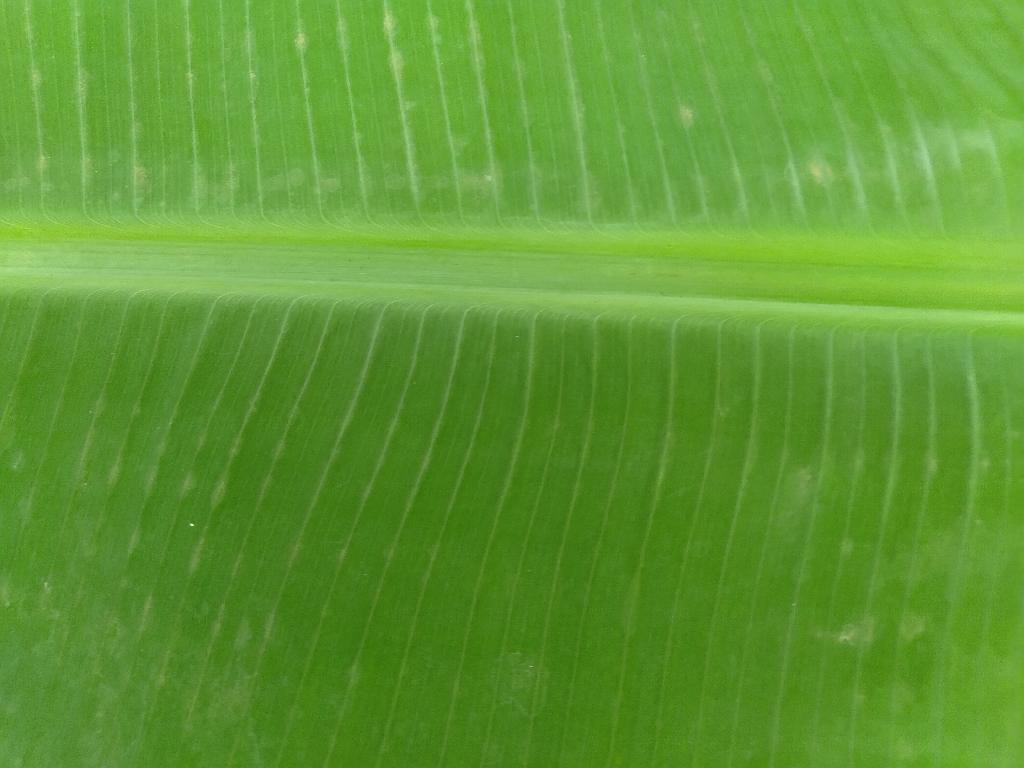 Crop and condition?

banana, healthy
